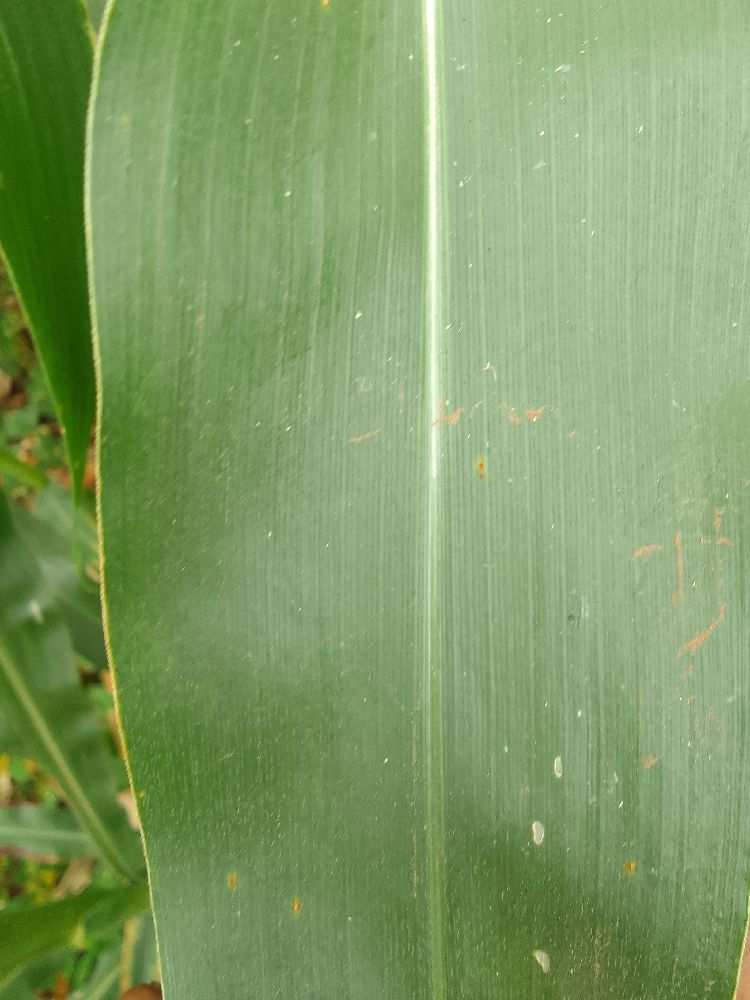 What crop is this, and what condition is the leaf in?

maize, healthy
